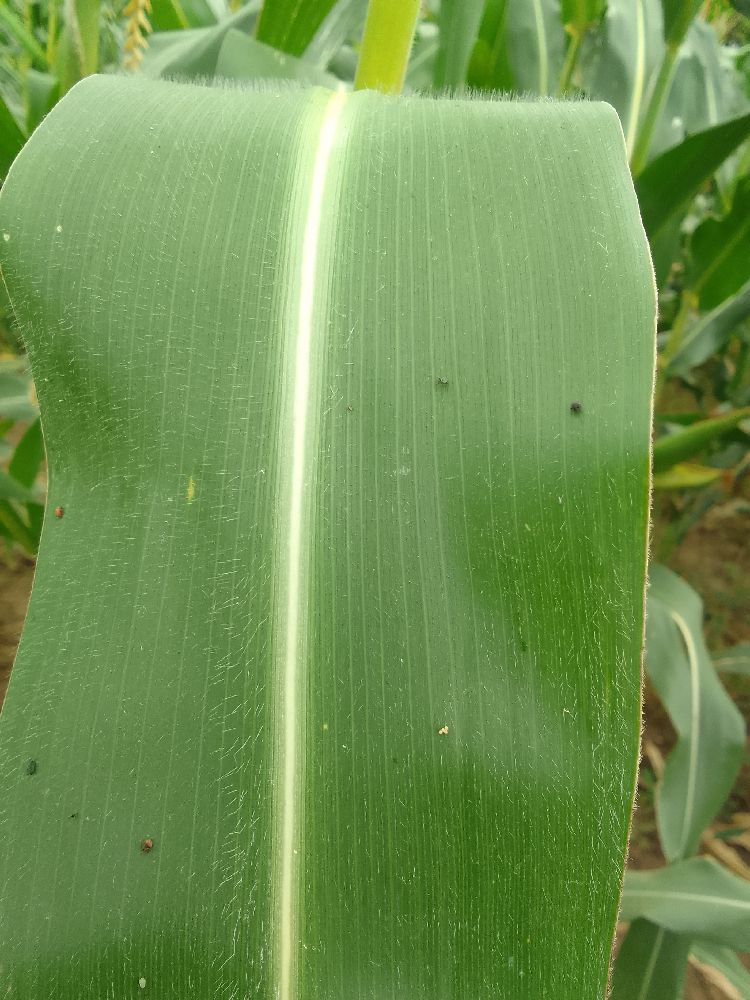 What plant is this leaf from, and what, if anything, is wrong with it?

maize, healthy
